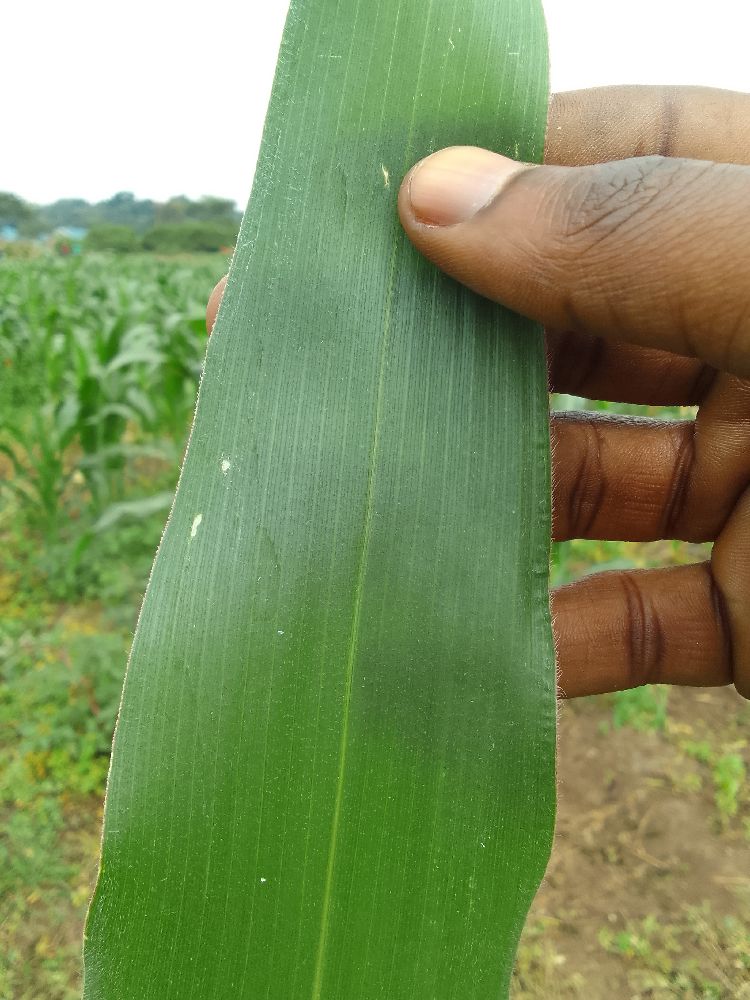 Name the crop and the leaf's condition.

maize, healthy
